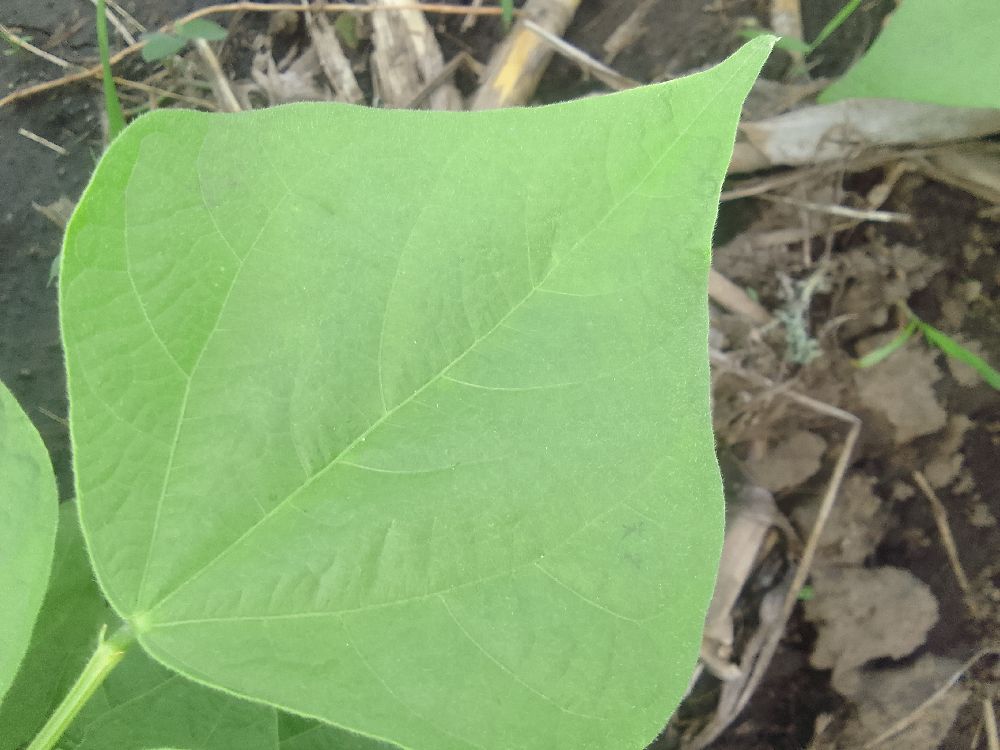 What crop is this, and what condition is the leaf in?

common bean, healthy
